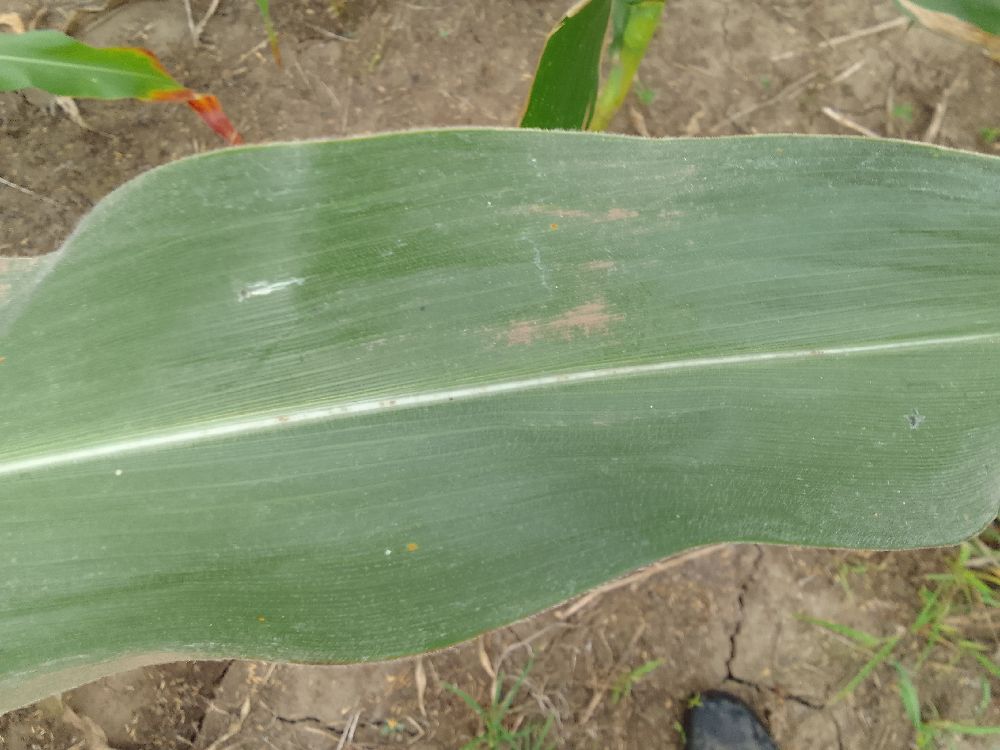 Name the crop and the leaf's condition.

maize, healthy
